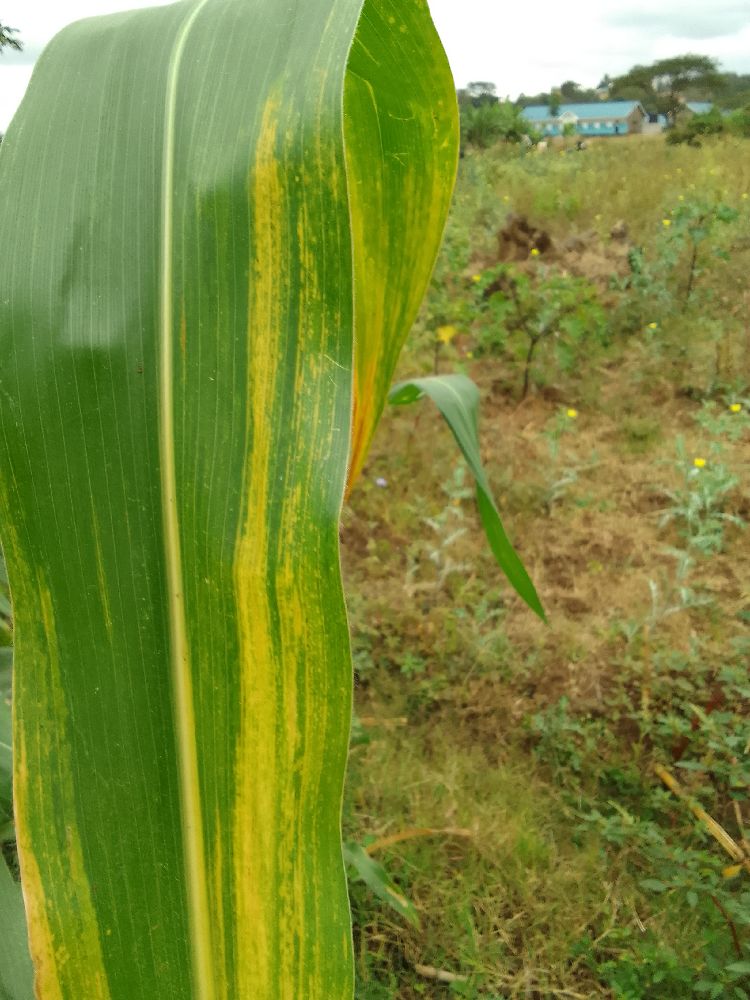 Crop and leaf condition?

maize, maize lethal necrosis
